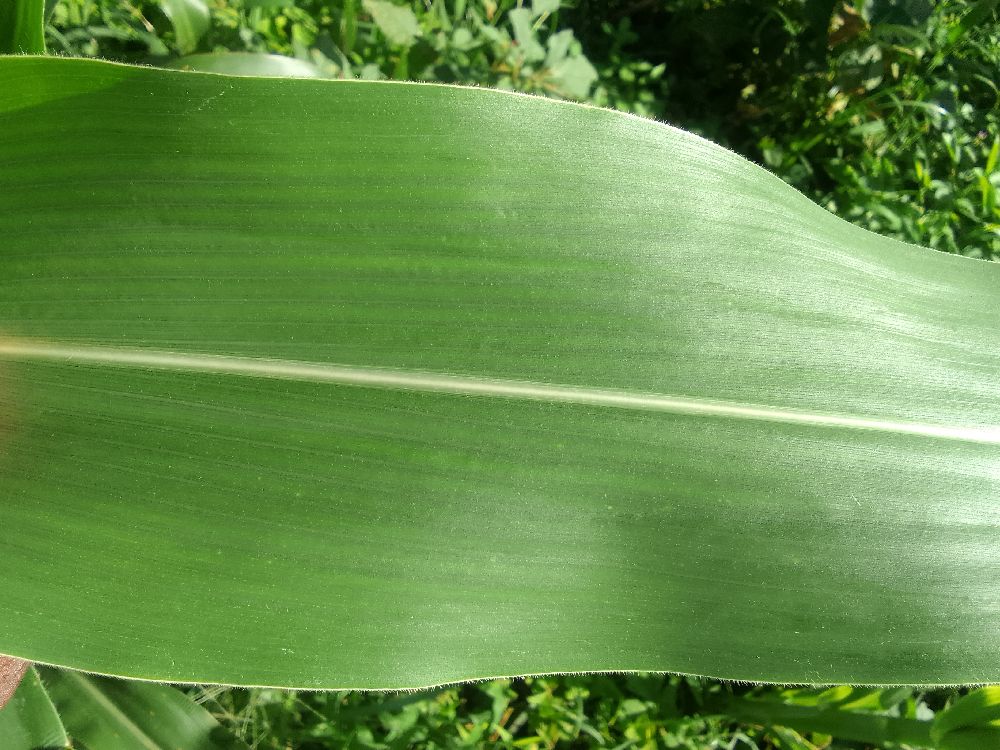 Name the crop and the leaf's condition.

maize, healthy
